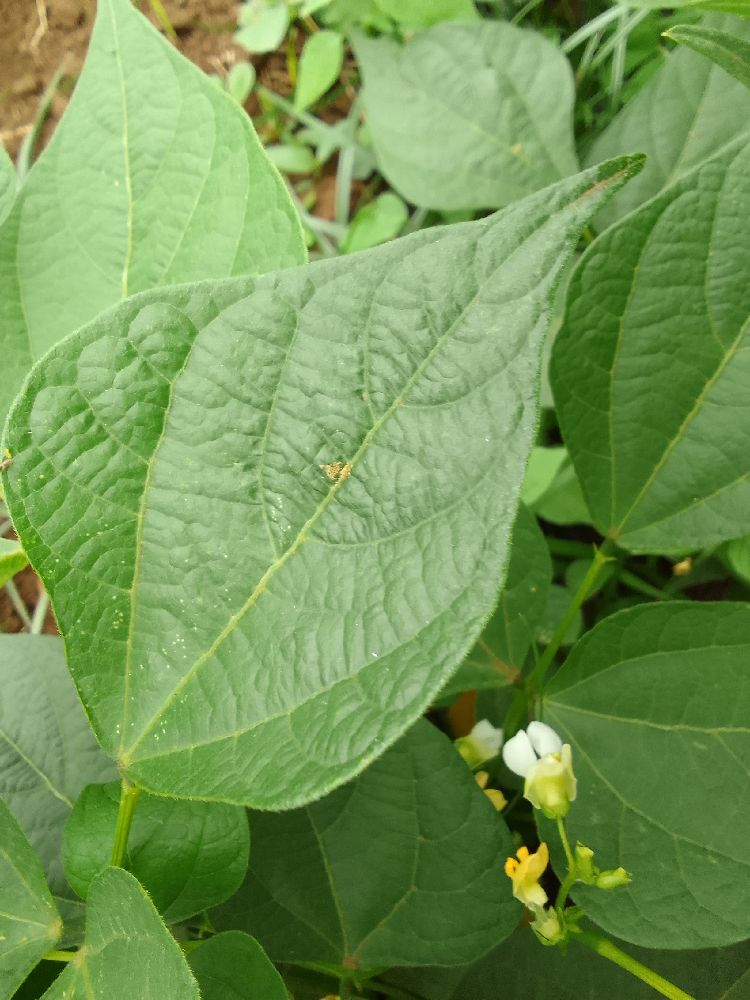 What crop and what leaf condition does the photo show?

common bean, healthy
